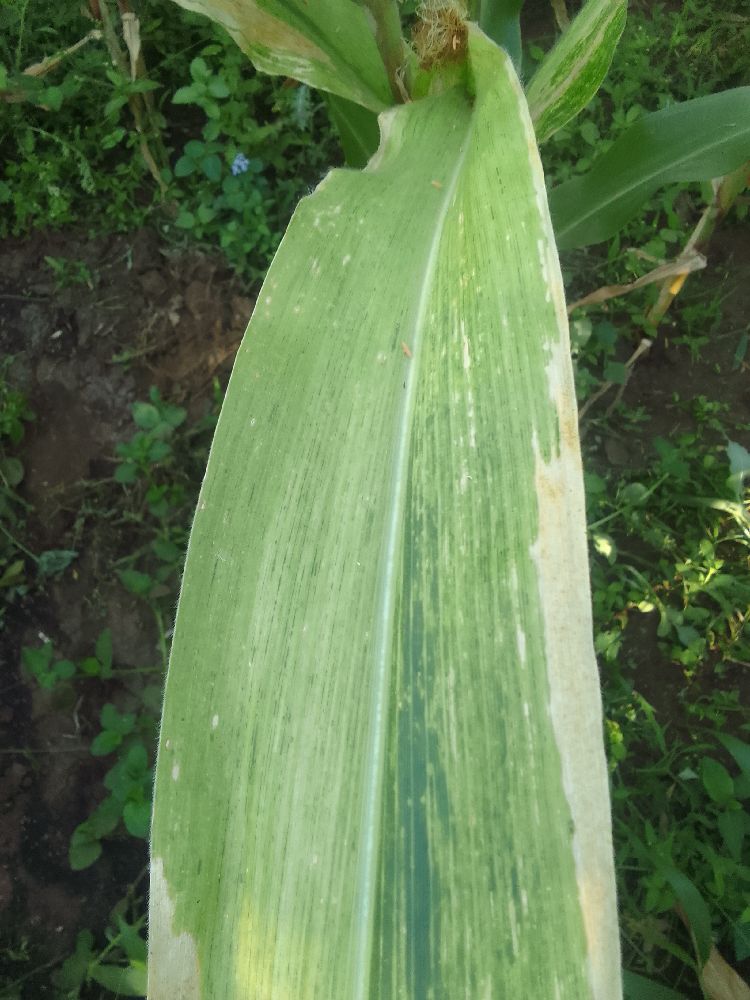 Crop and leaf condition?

maize, maize lethal necrosis
